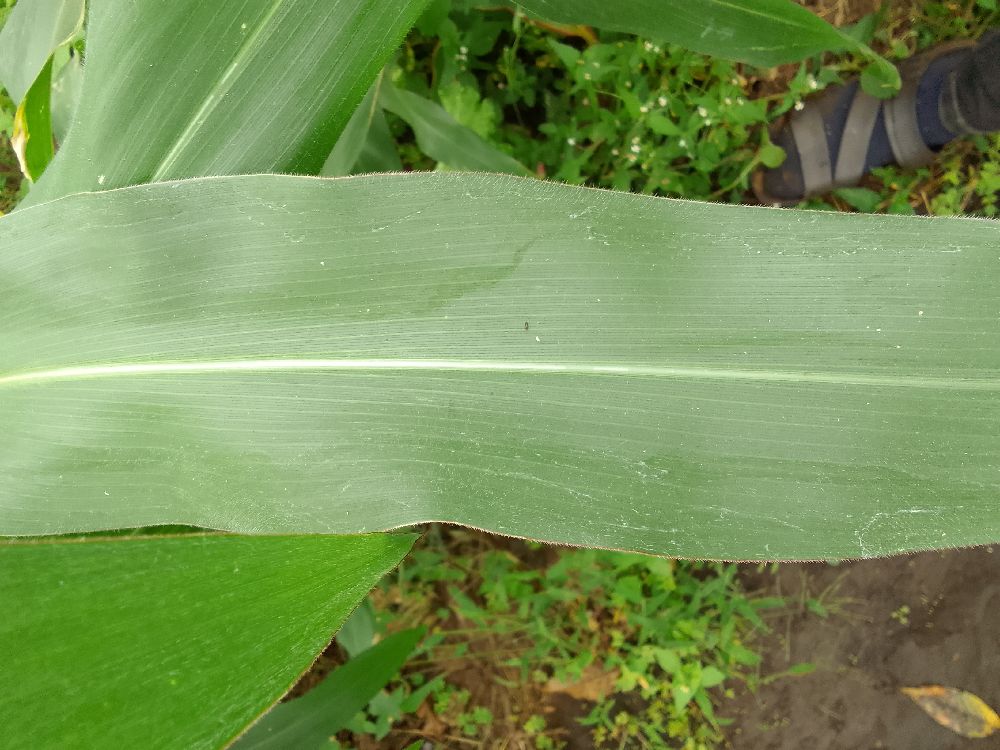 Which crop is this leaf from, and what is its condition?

maize, healthy
